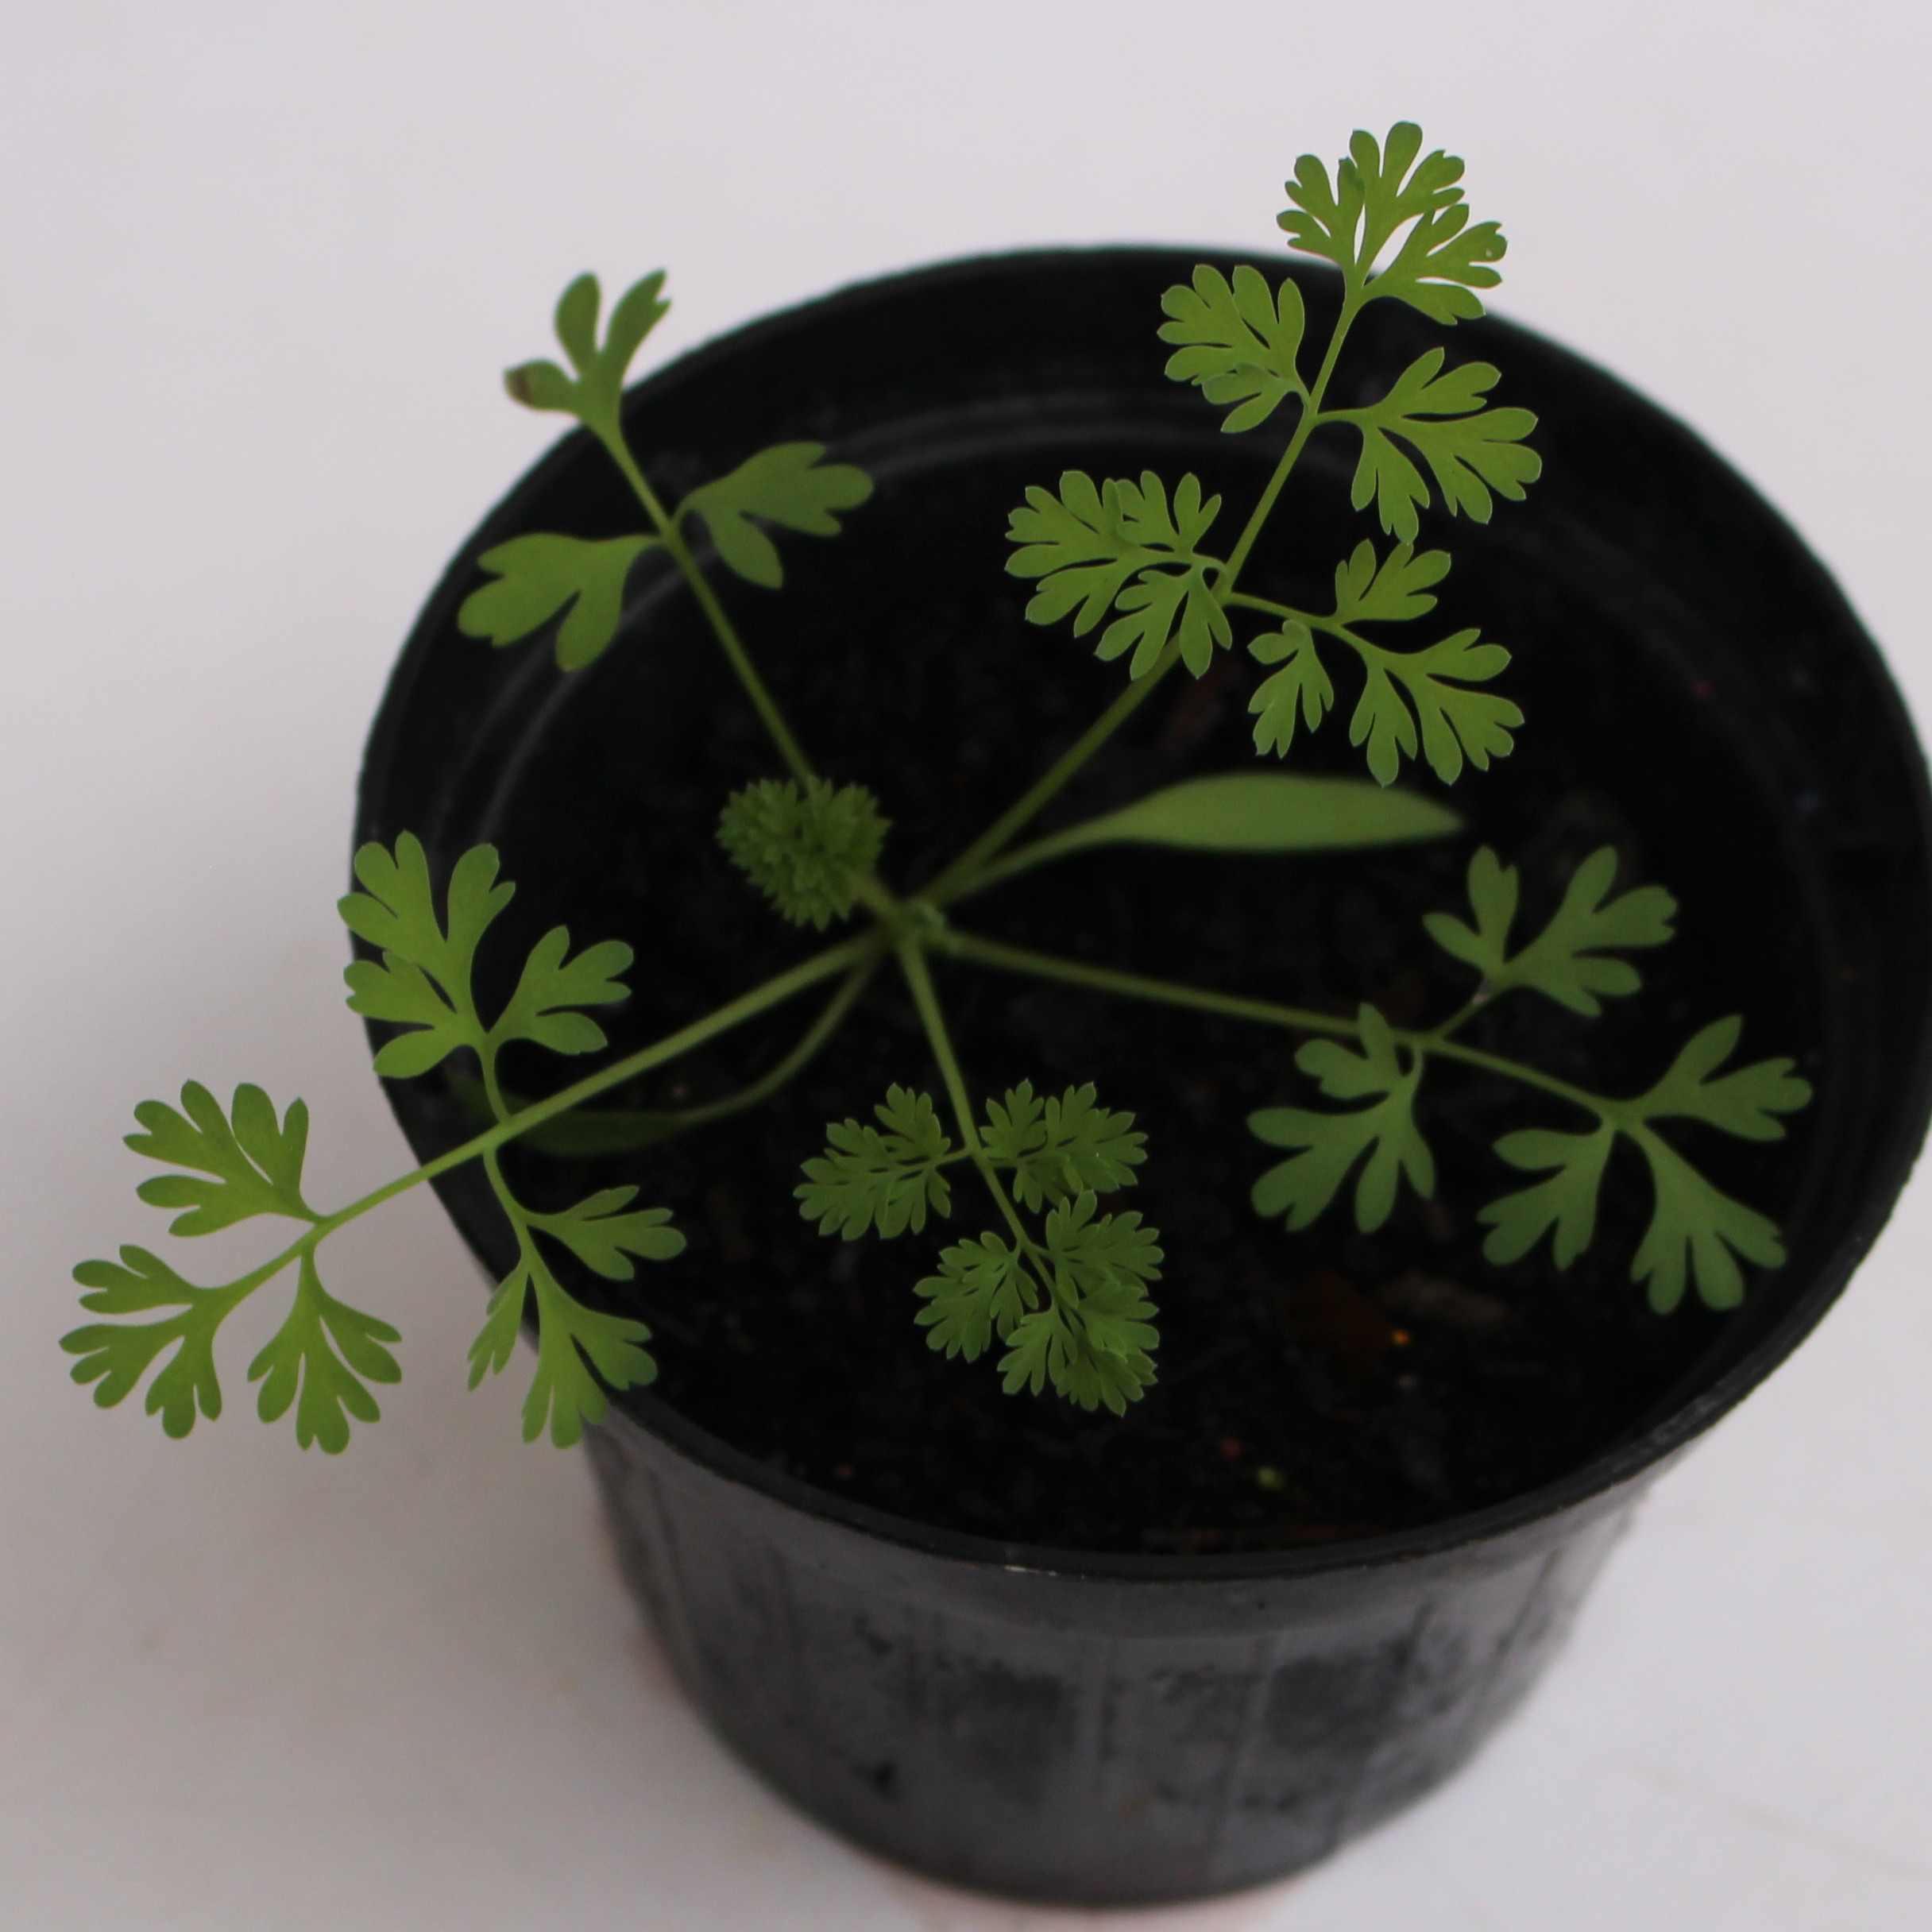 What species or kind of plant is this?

Fumaria officinalis
